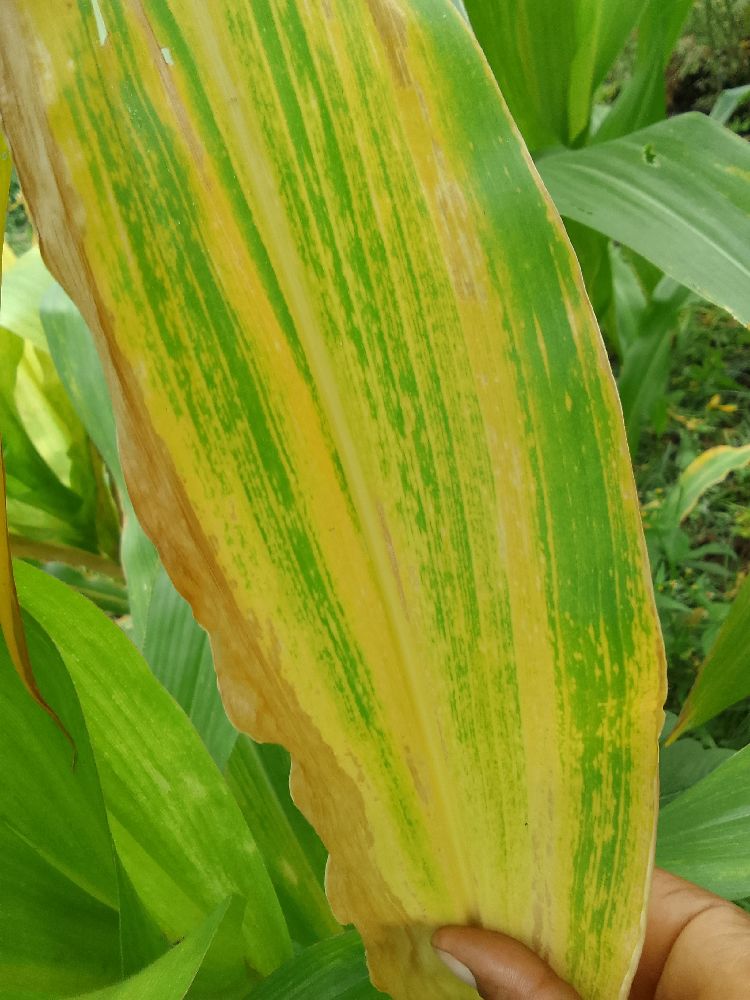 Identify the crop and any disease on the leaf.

maize, maize lethal necrosis
